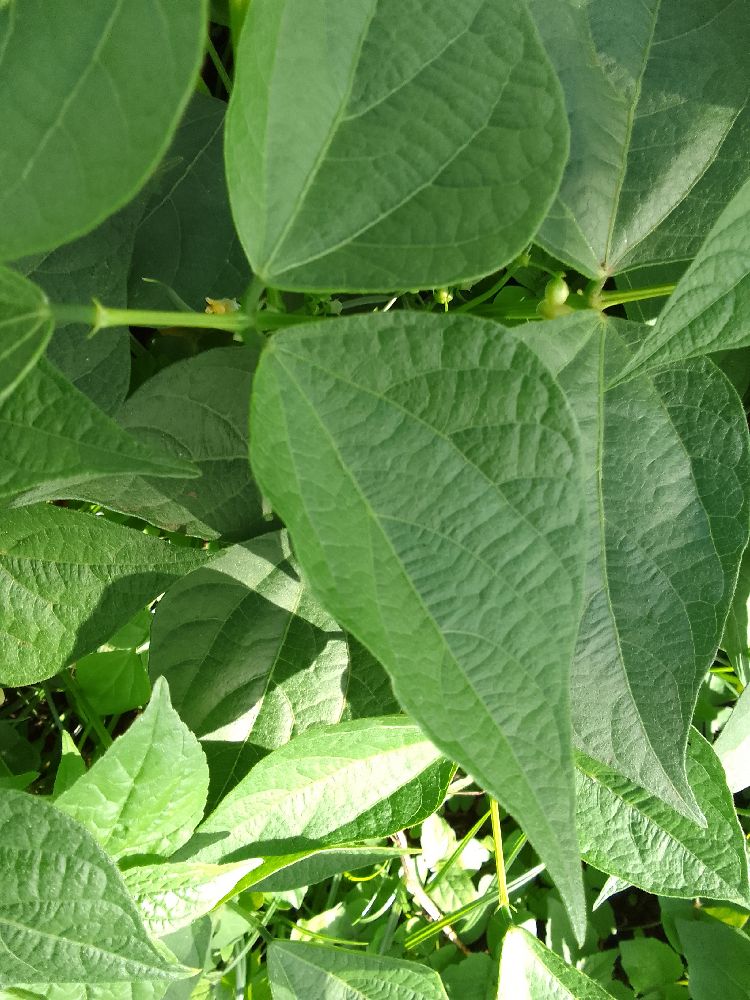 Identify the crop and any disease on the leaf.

common bean, healthy
